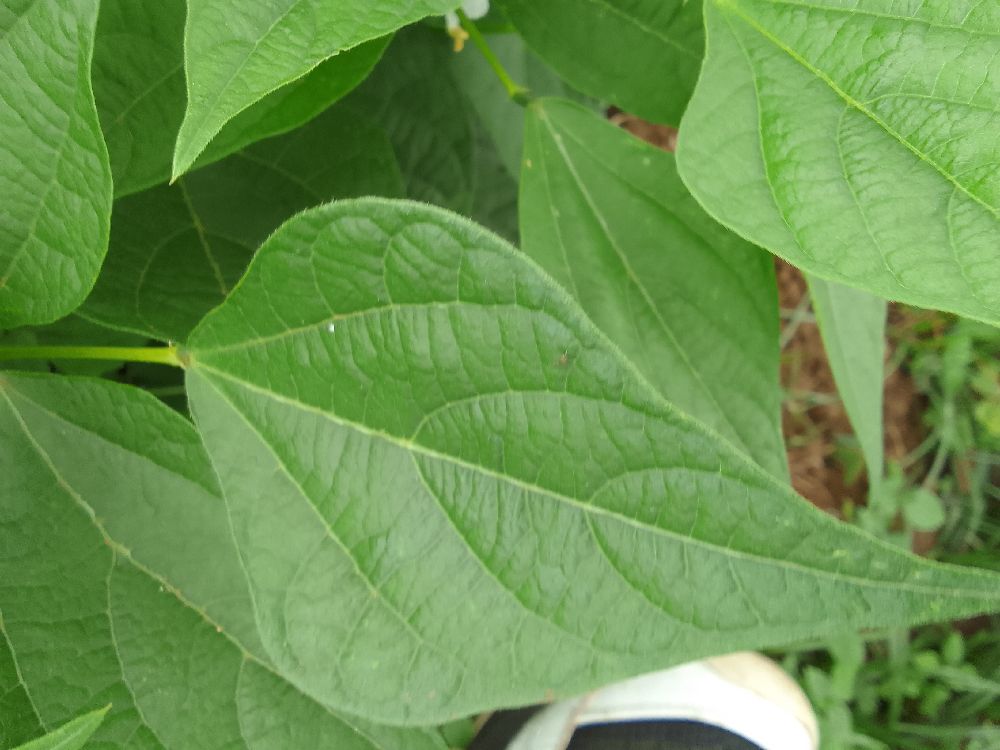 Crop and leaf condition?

common bean, healthy
